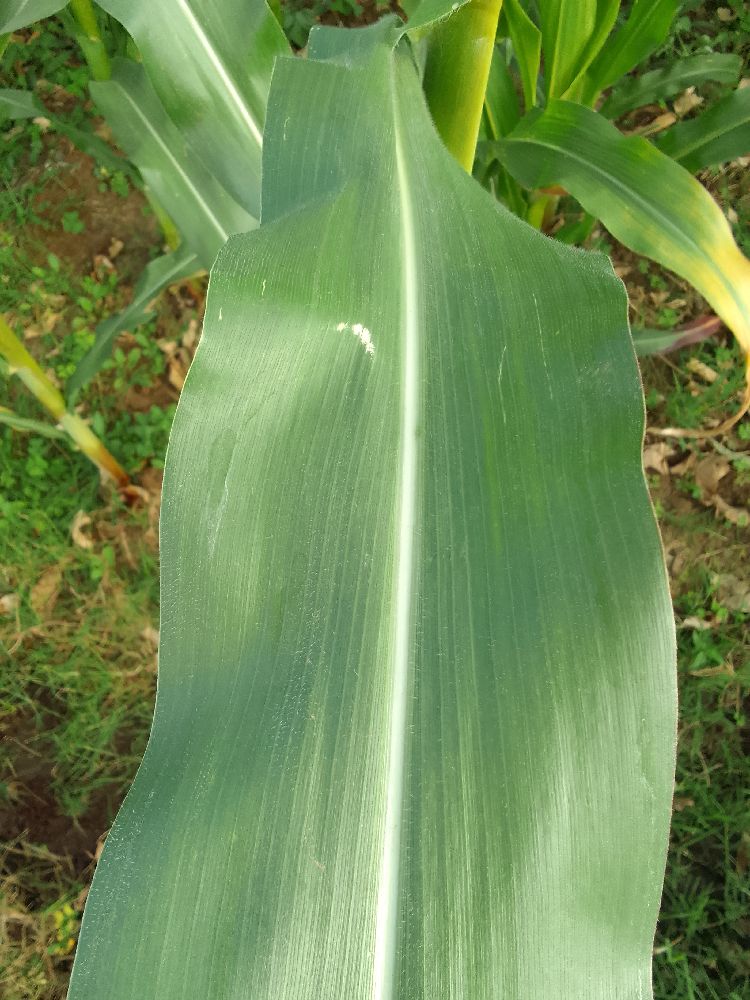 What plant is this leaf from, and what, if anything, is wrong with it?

maize, healthy
